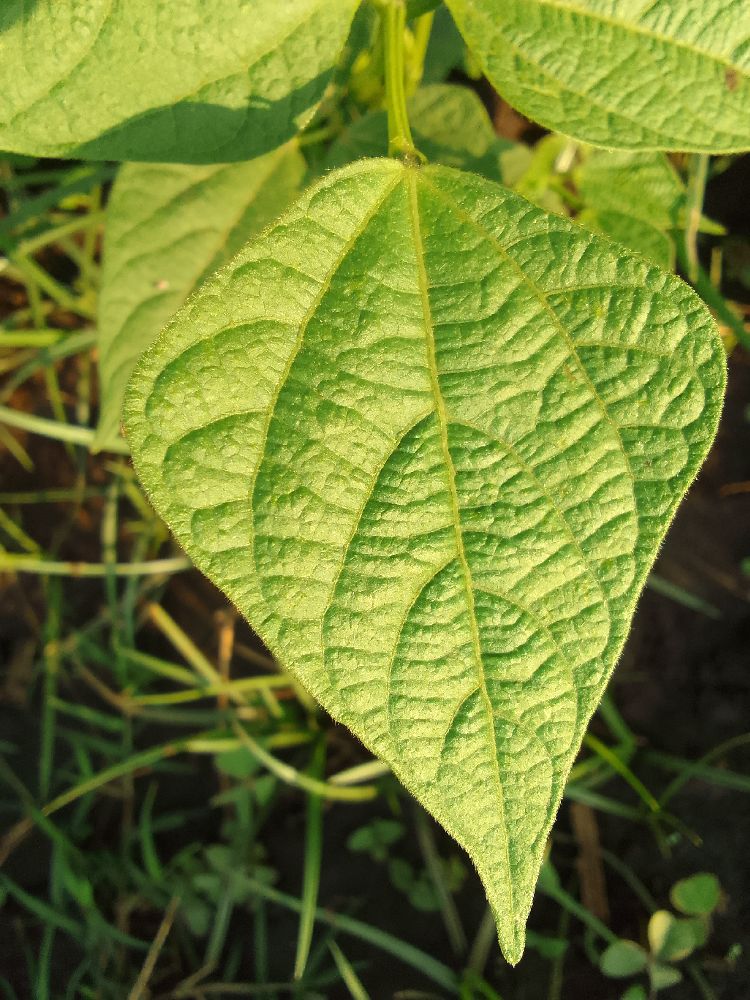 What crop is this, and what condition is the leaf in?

common bean, healthy
